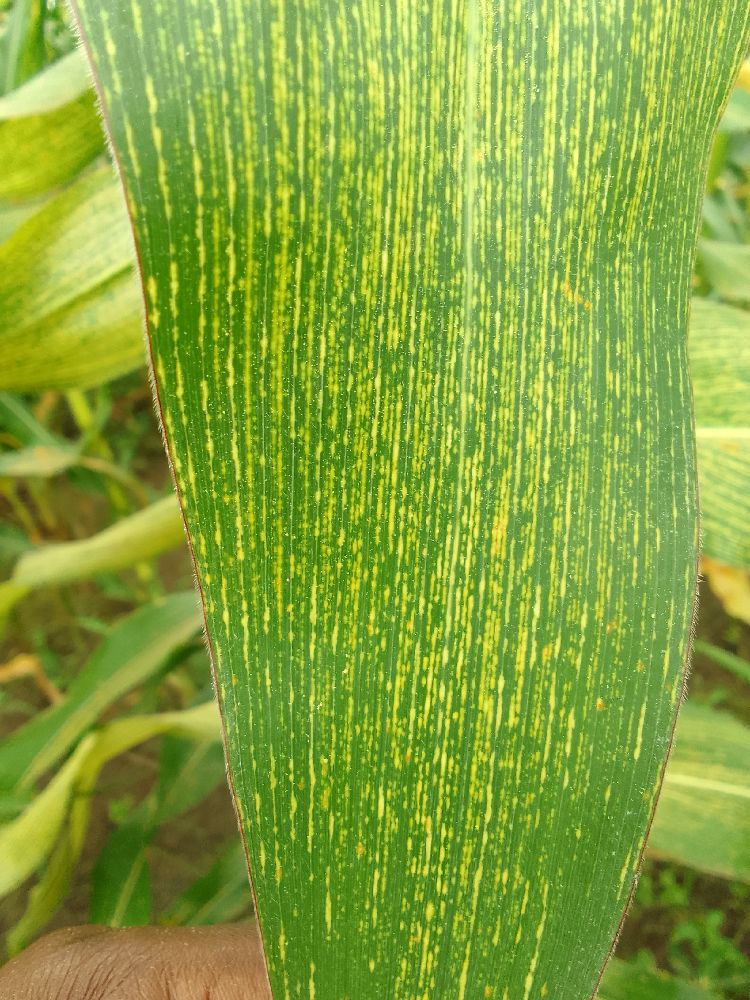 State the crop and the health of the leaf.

maize, maize streak virus
